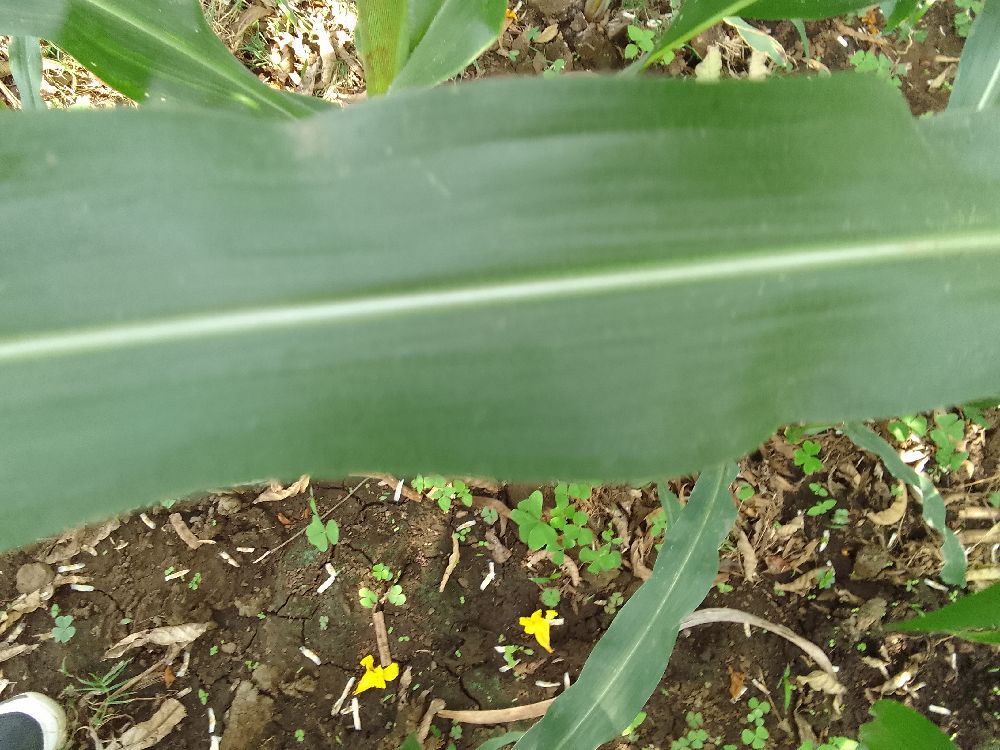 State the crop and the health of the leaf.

maize, healthy
